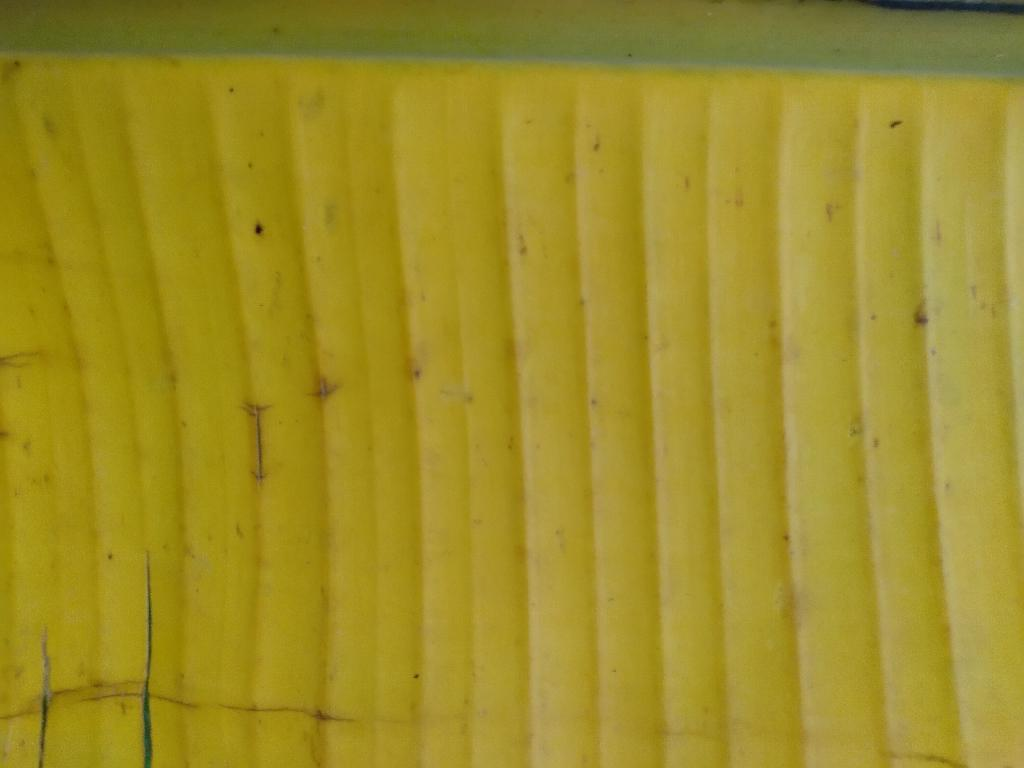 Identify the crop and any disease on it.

banana, fusarium wilt race 1
